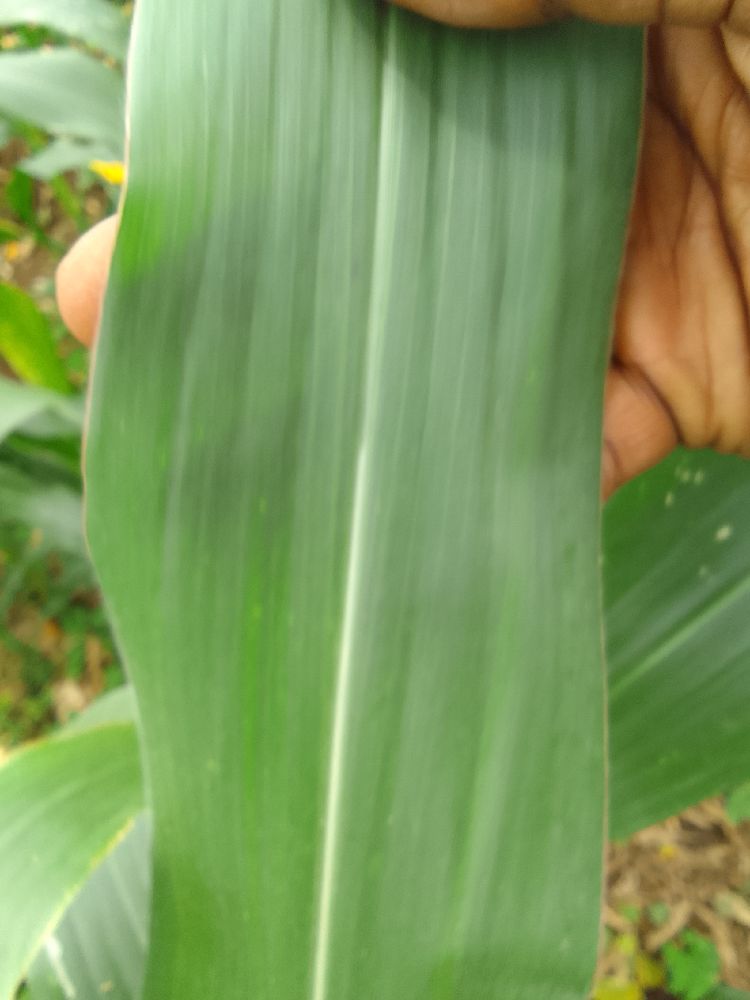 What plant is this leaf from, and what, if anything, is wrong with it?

maize, healthy
